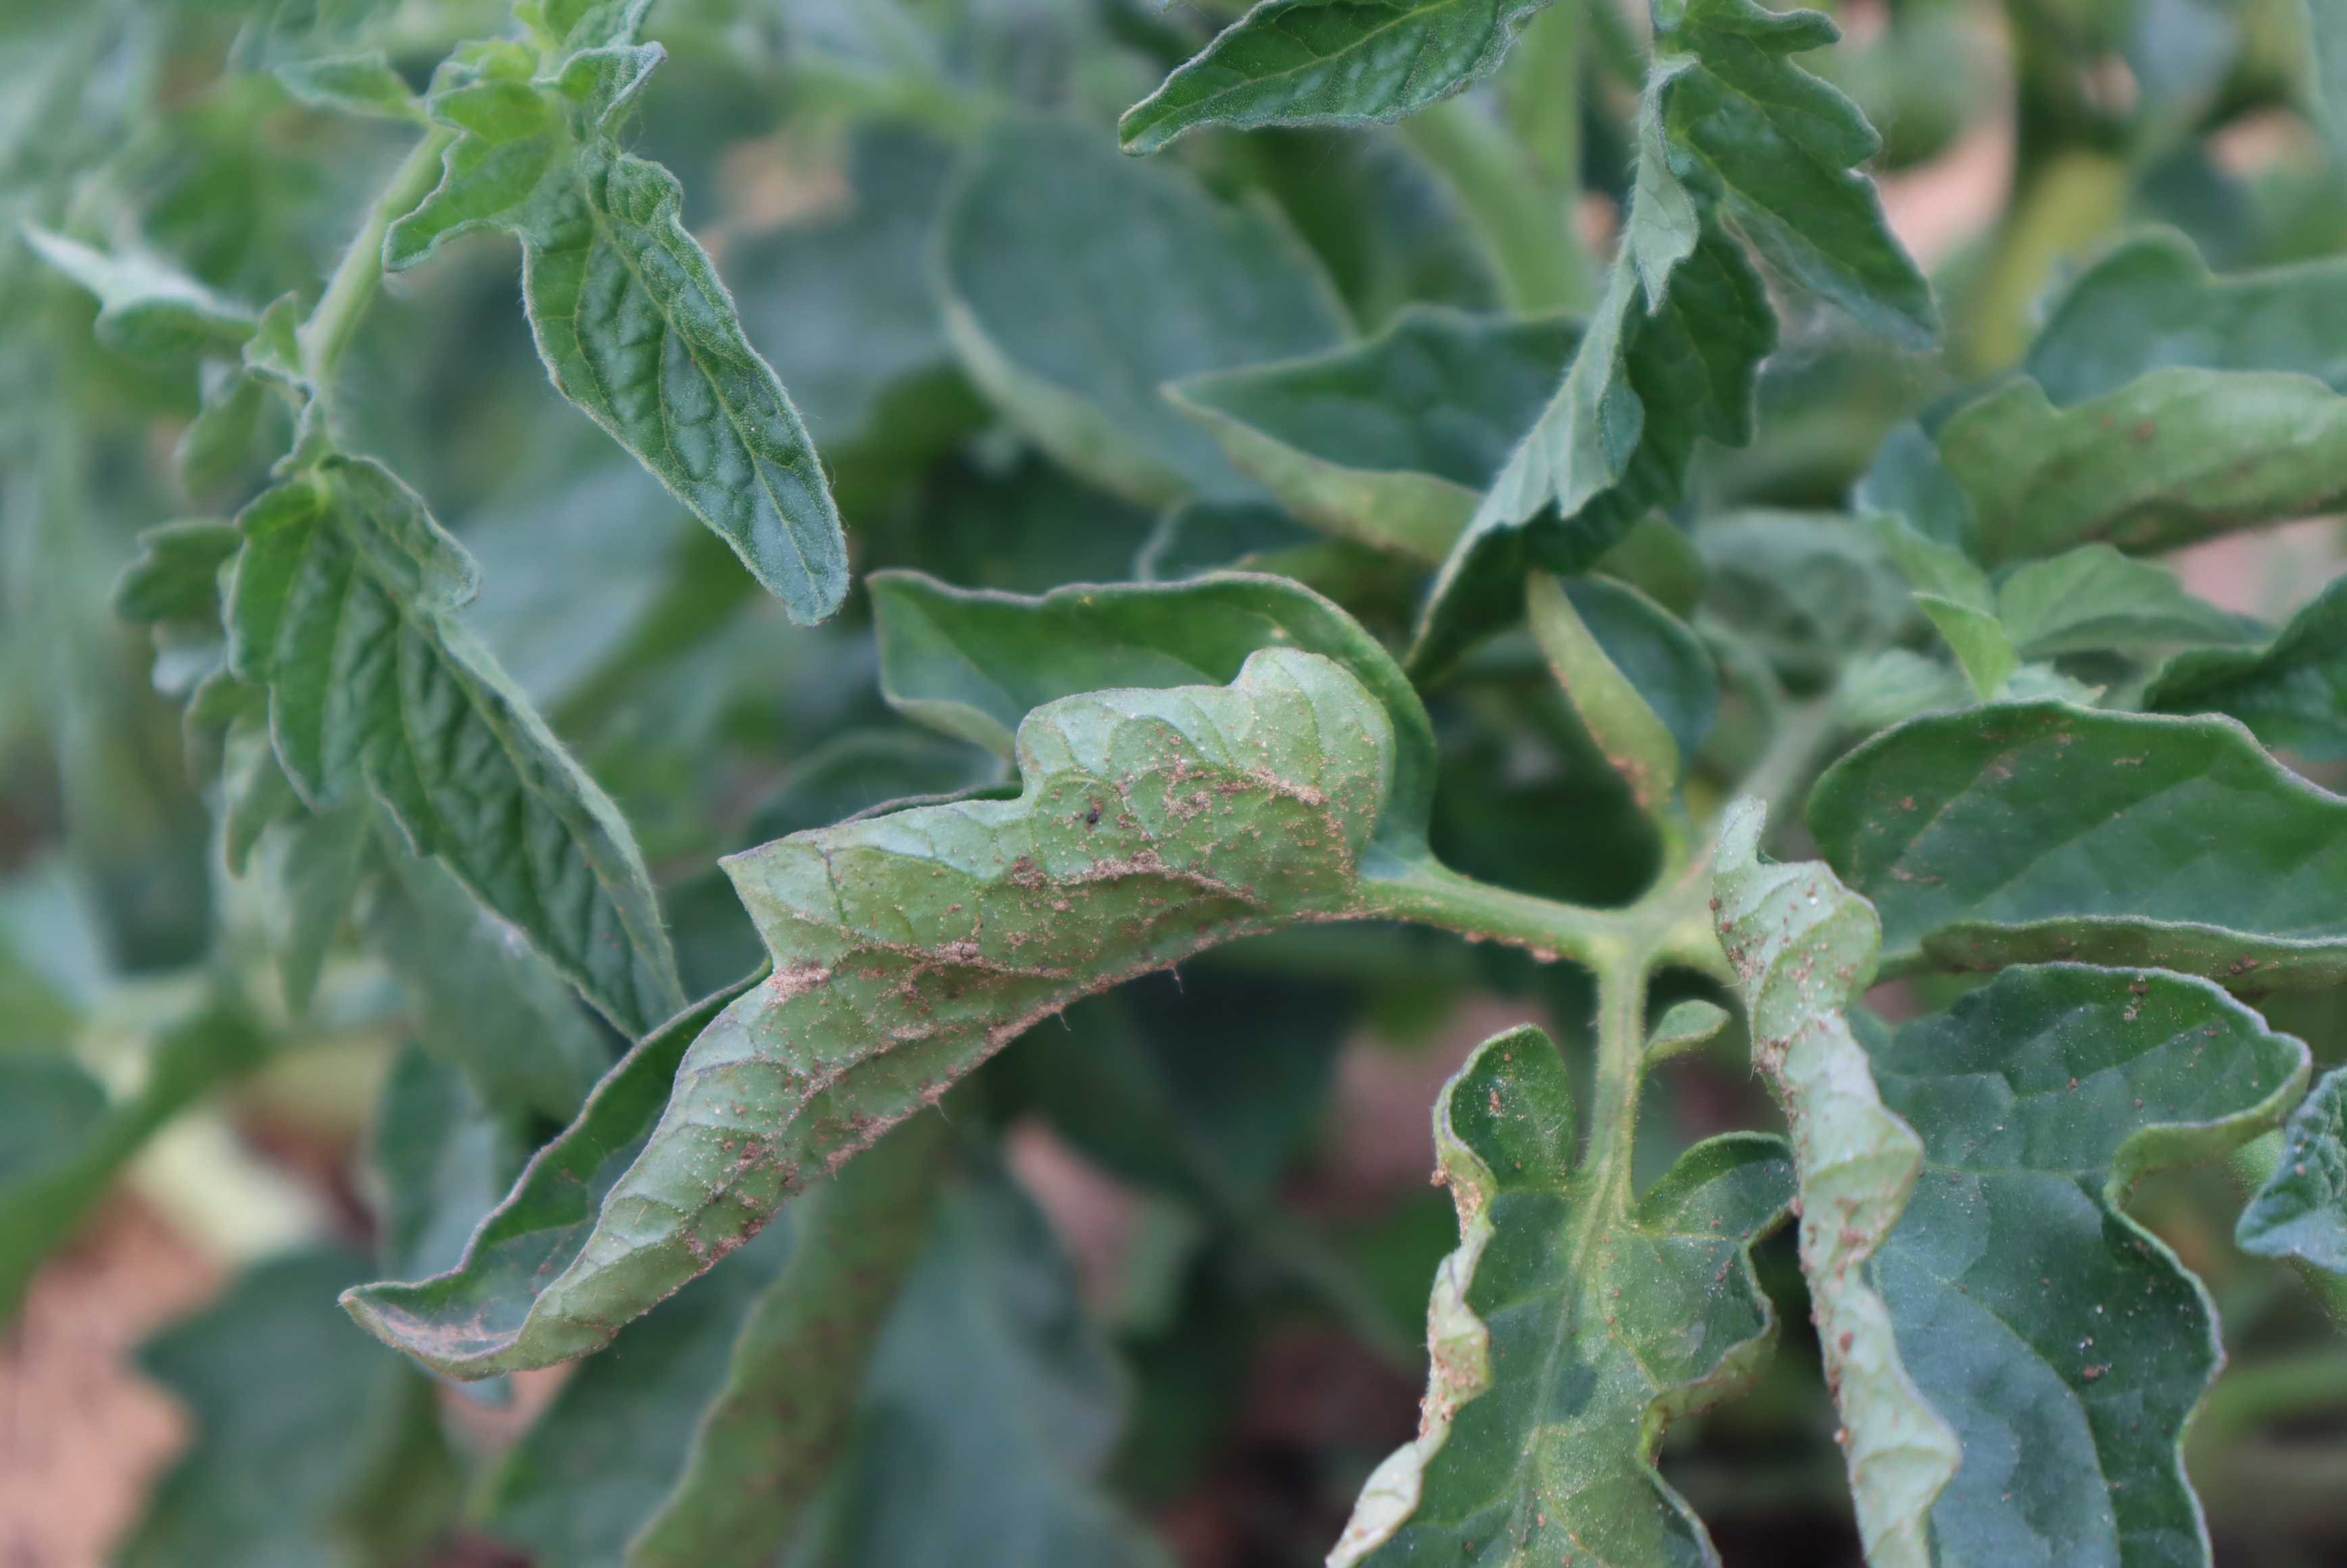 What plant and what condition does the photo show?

tomato, water stress
